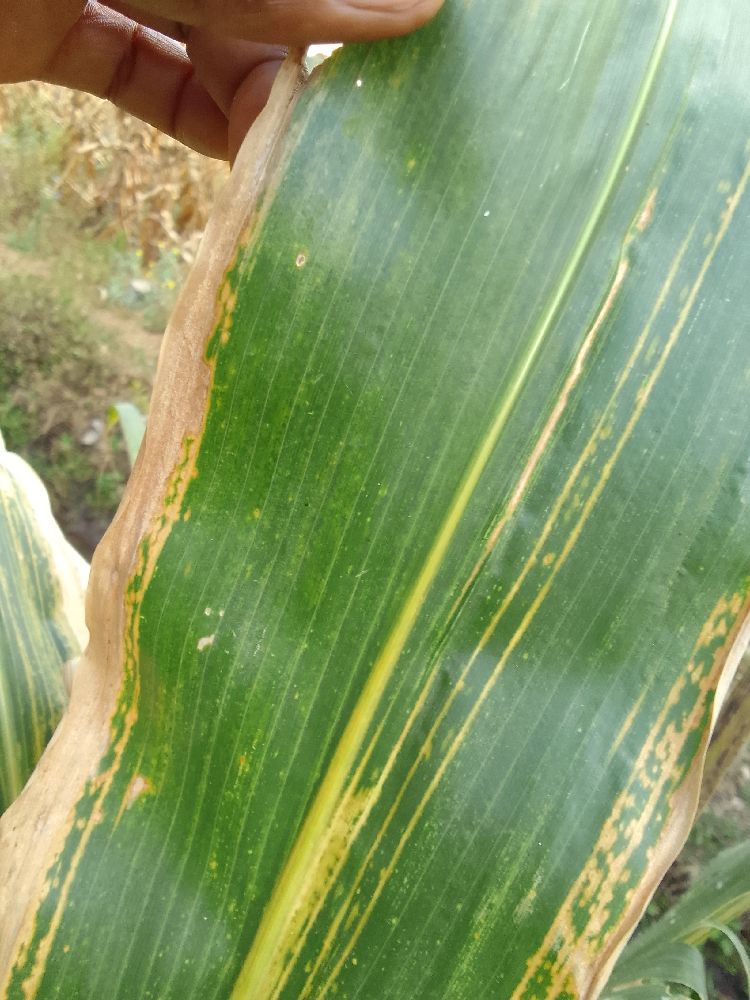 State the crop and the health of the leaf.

maize, maize lethal necrosis
